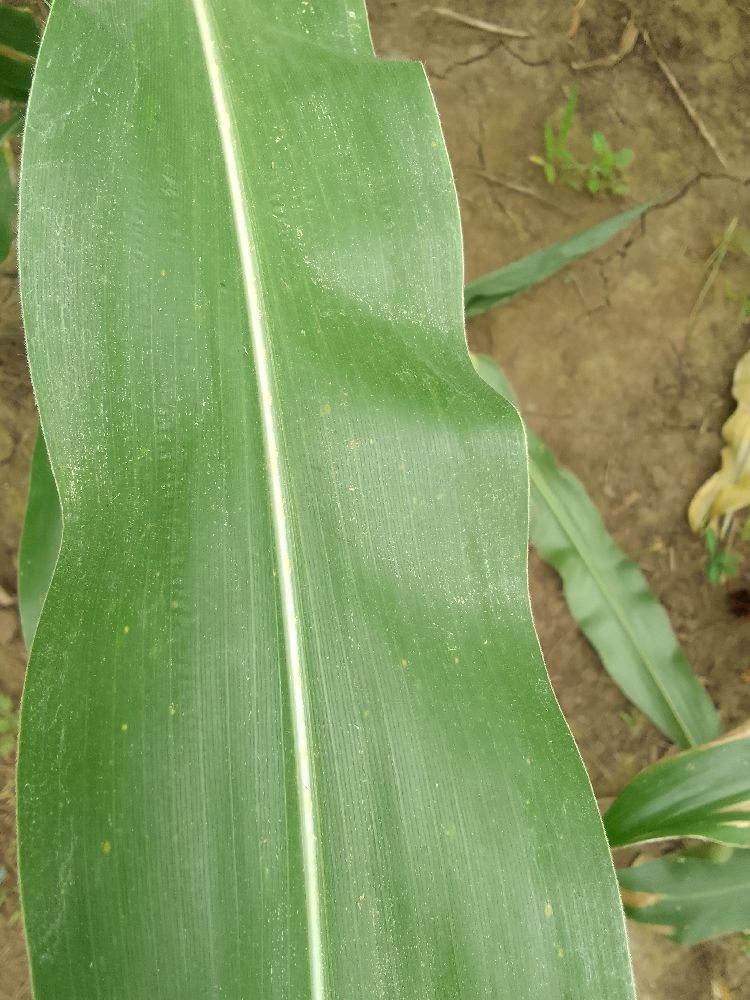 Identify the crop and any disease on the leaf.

maize, healthy
